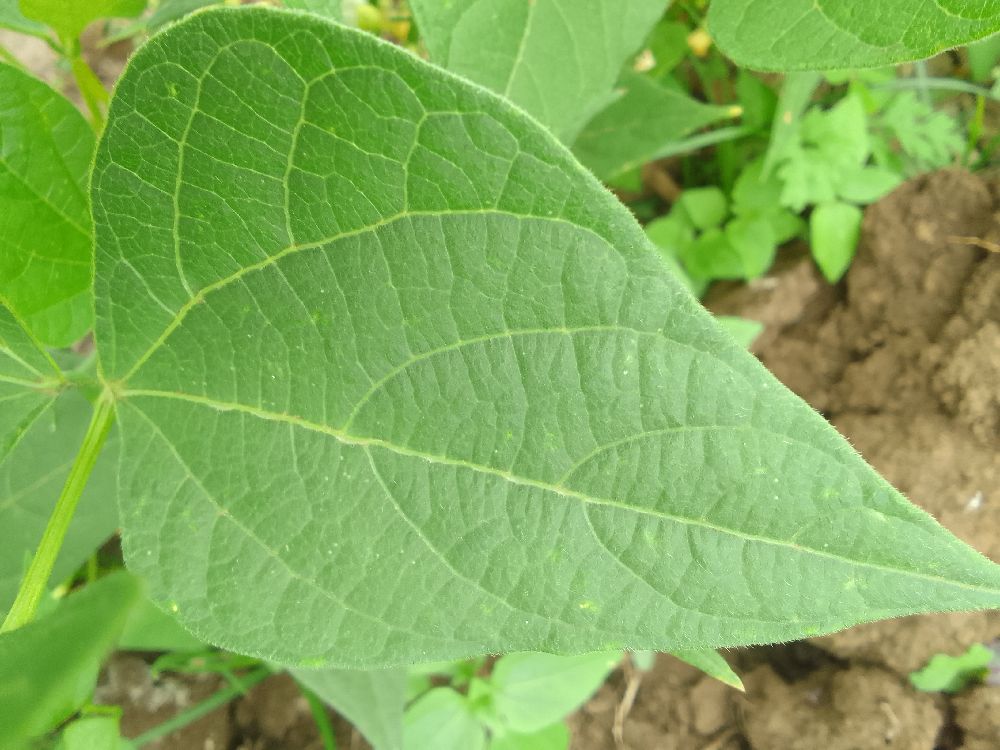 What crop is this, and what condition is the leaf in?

common bean, healthy
